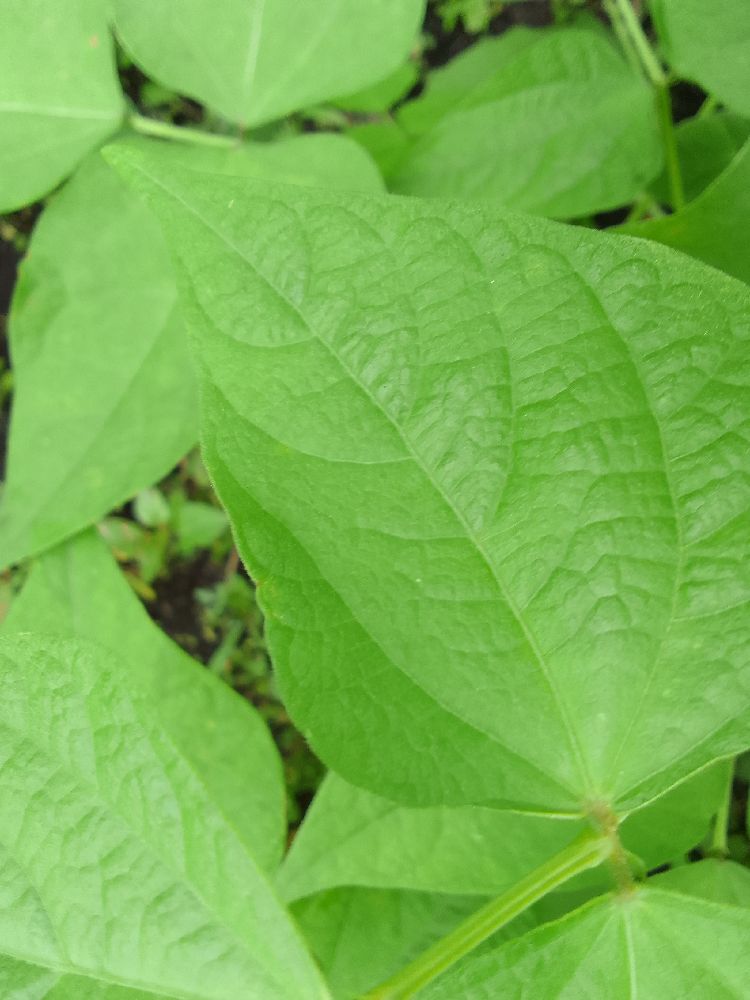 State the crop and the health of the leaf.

common bean, healthy
